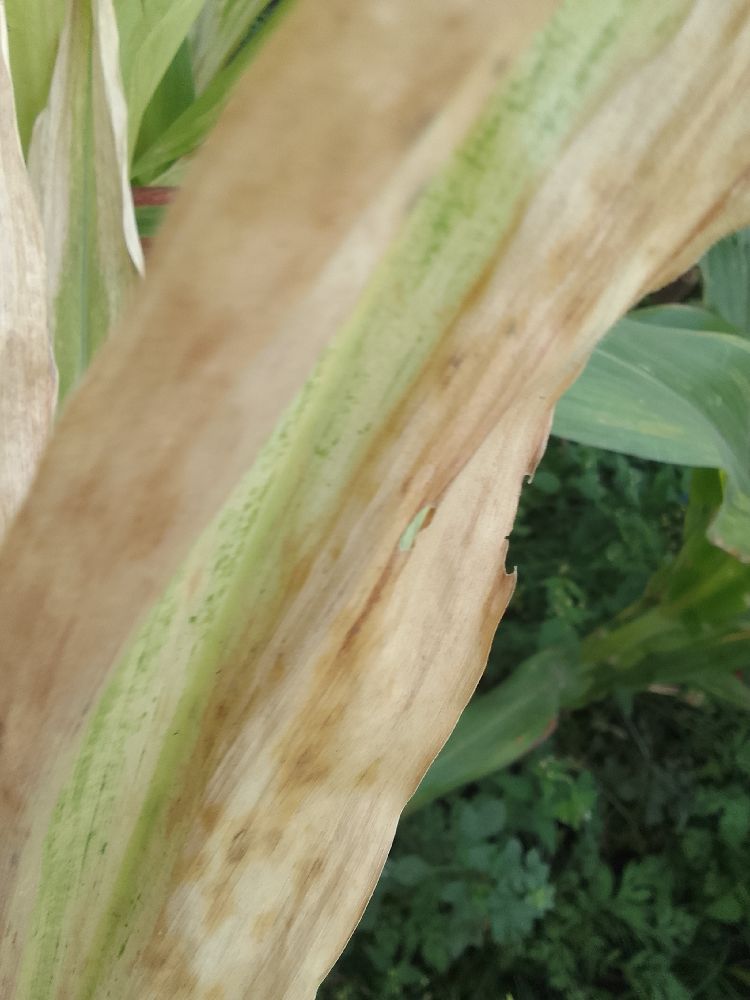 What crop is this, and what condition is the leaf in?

maize, maize lethal necrosis
